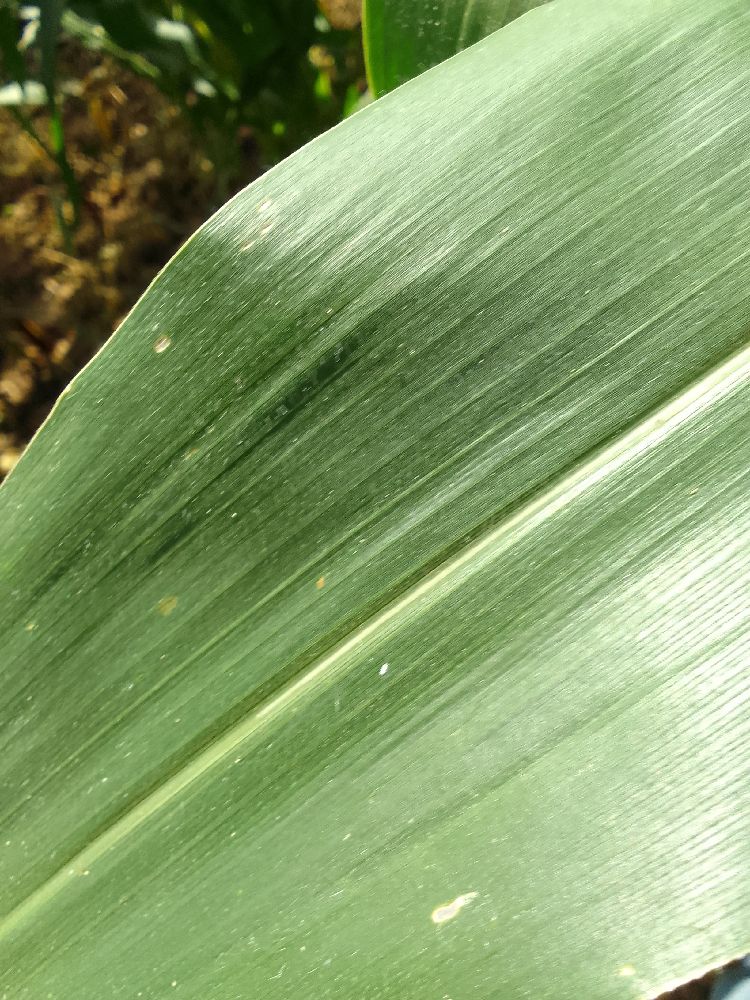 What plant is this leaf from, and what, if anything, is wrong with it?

maize, healthy
